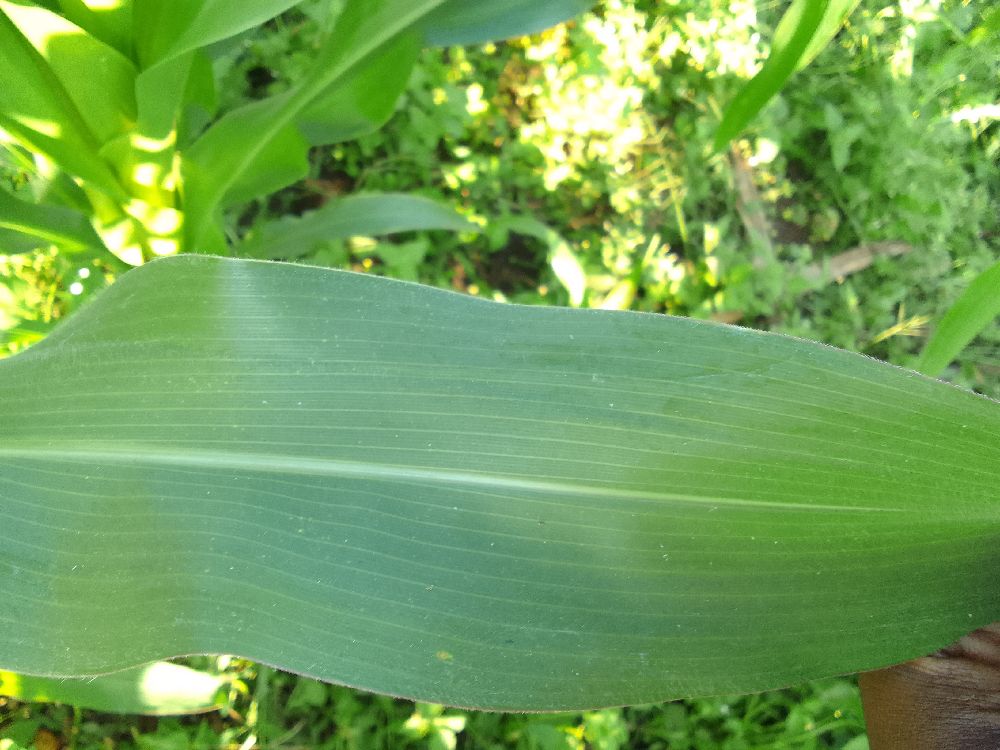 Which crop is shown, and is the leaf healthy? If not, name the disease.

maize, healthy
